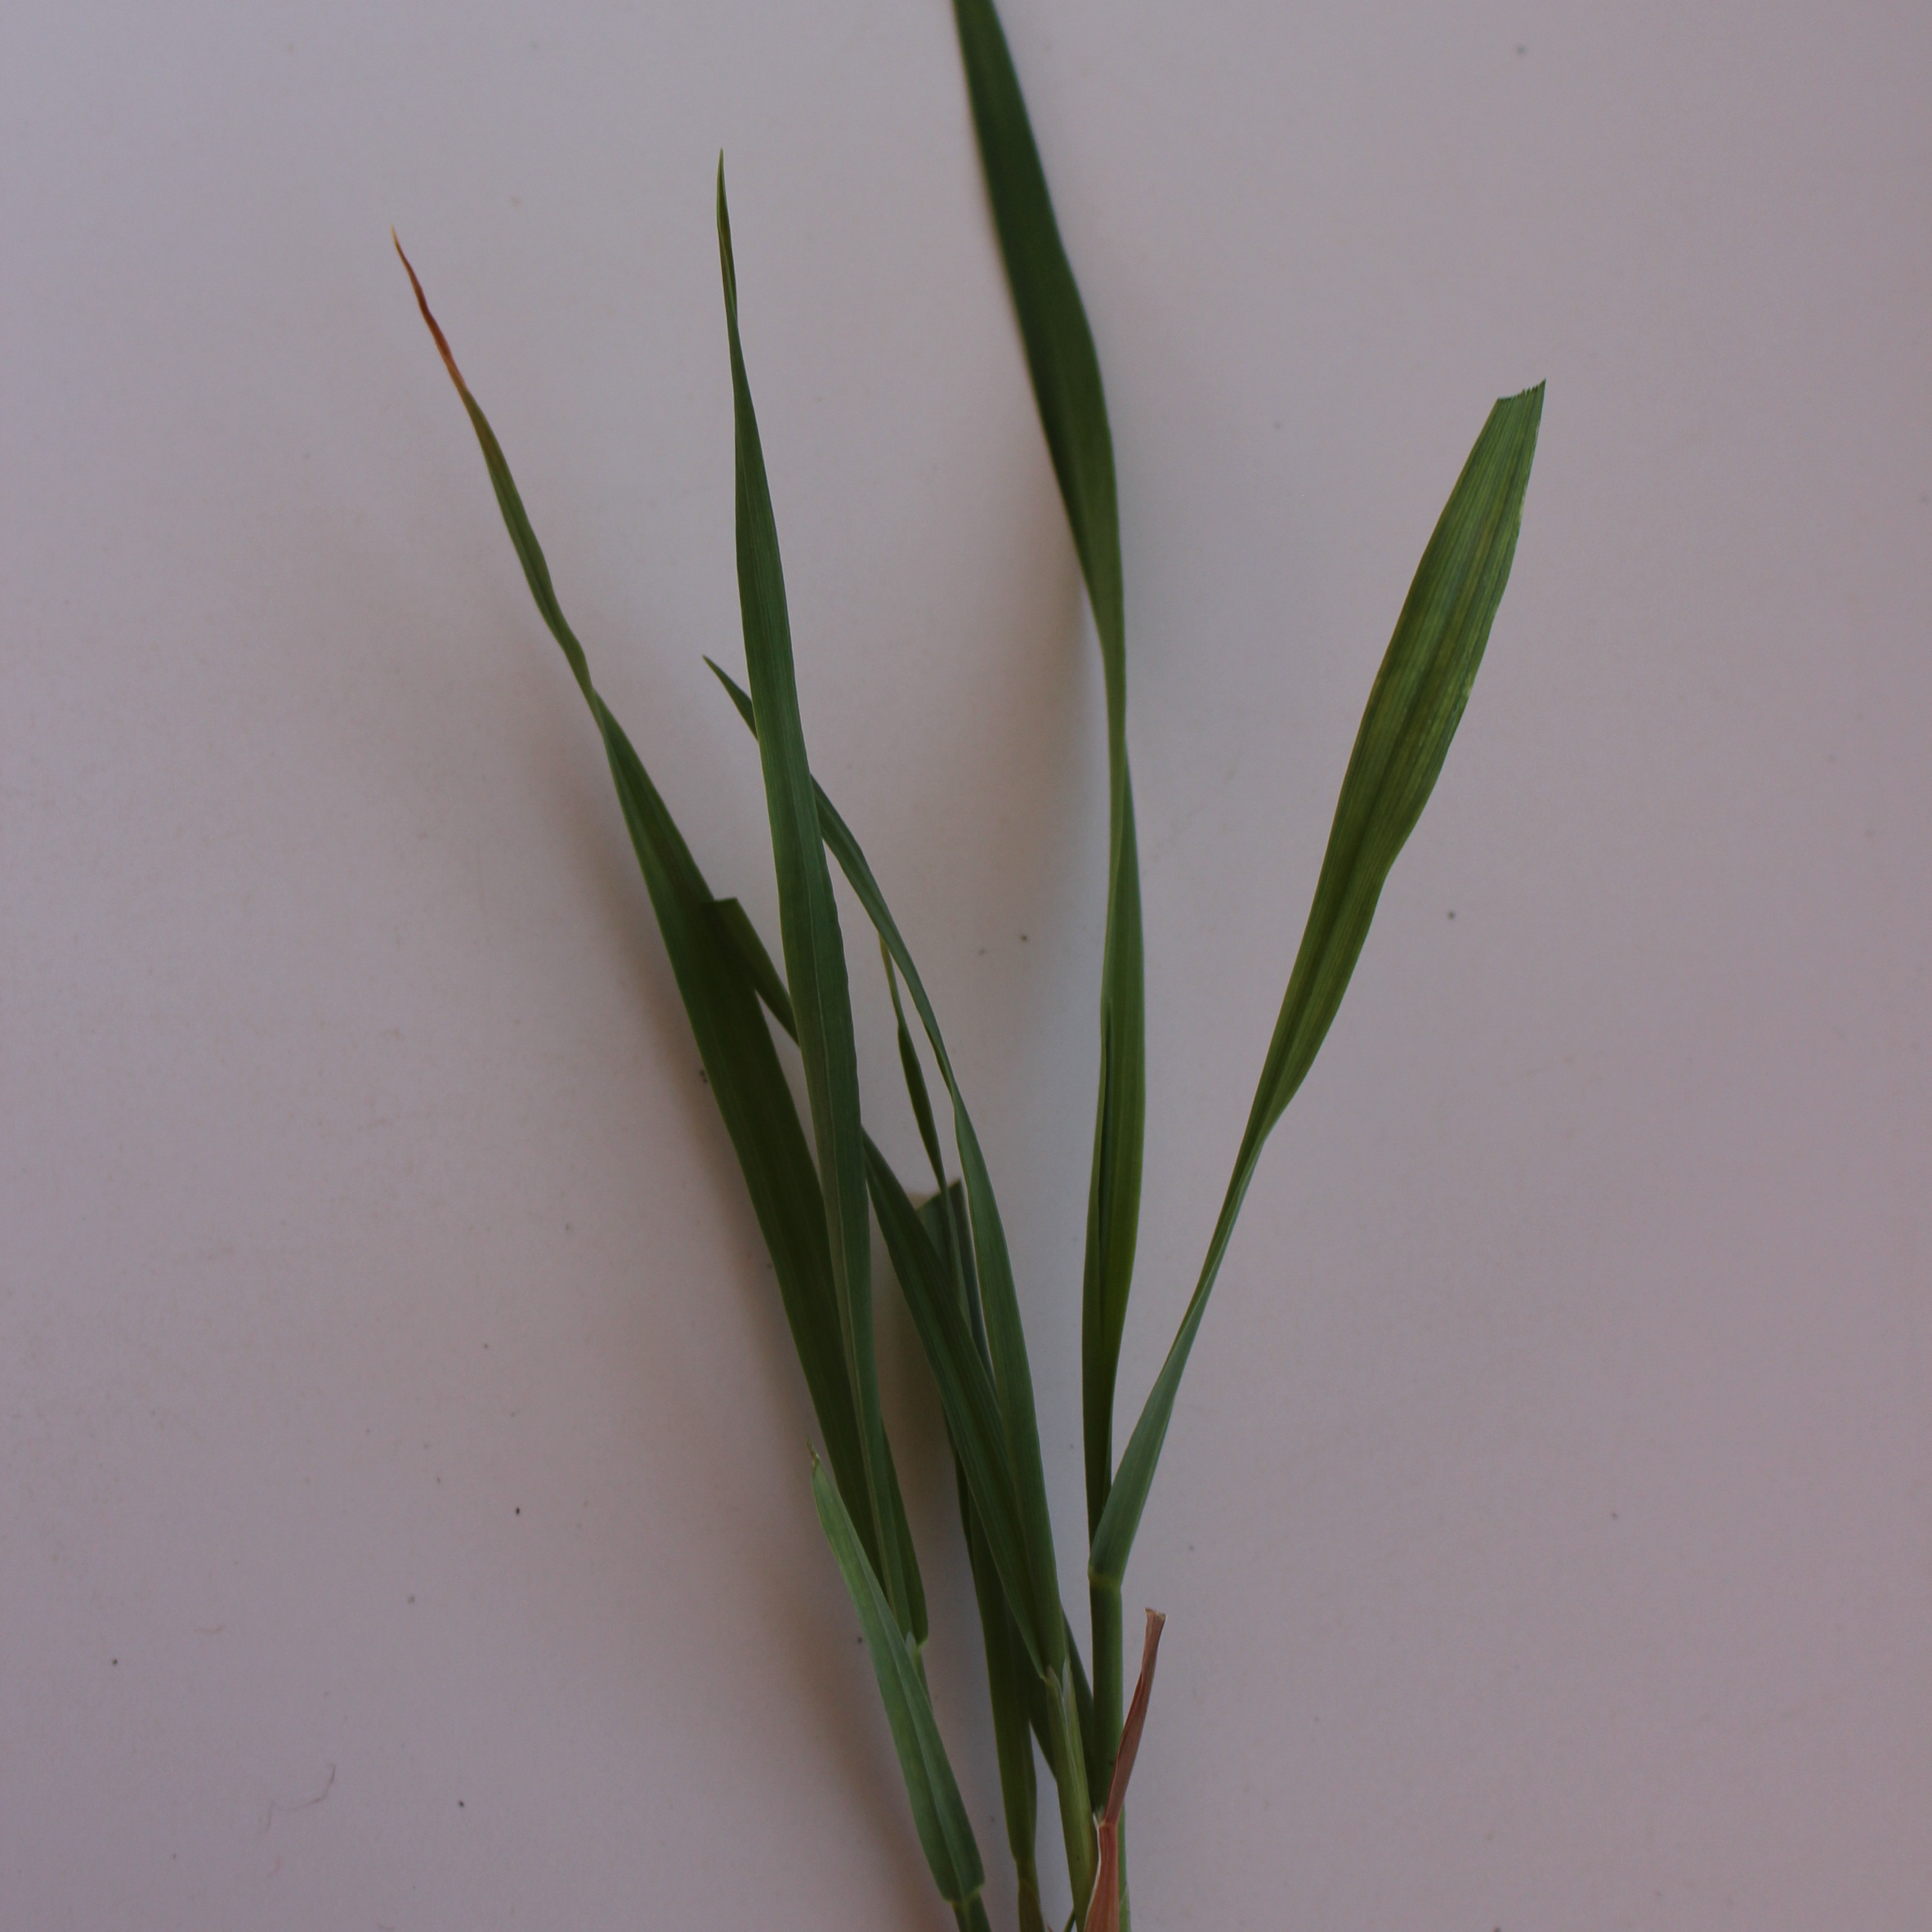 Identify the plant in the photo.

Avena sterilis
